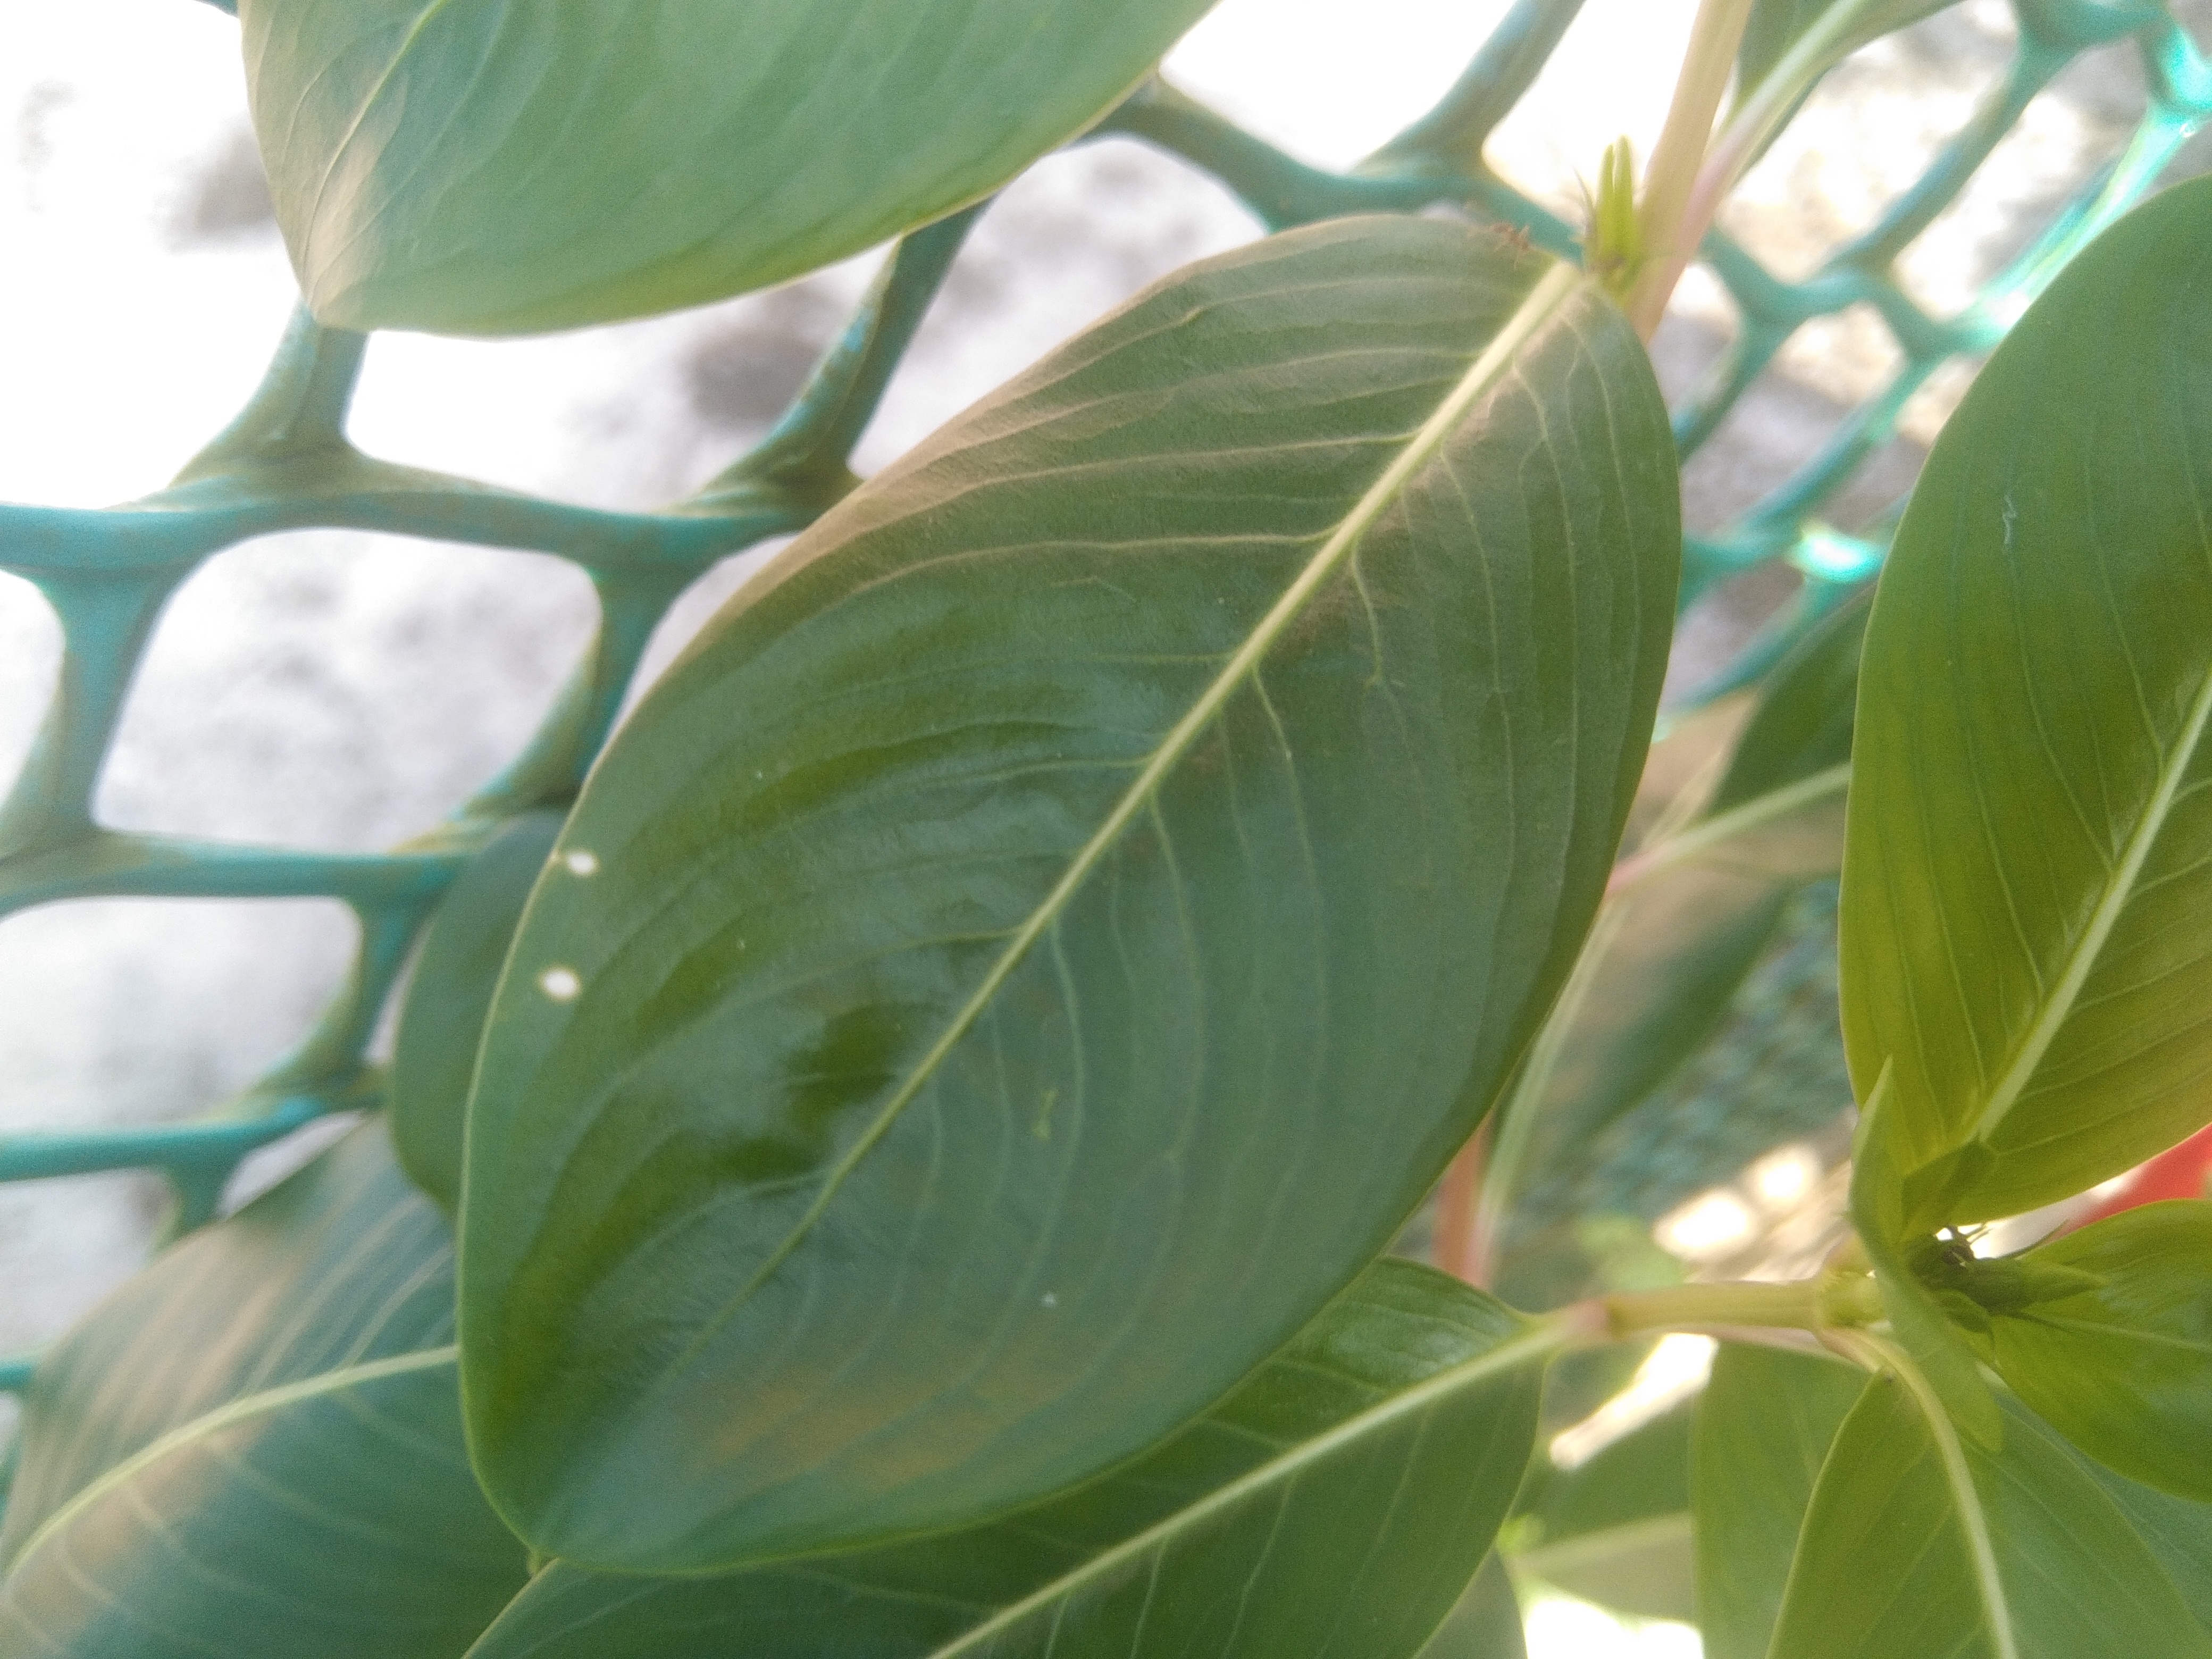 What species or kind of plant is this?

rose periwinkle
